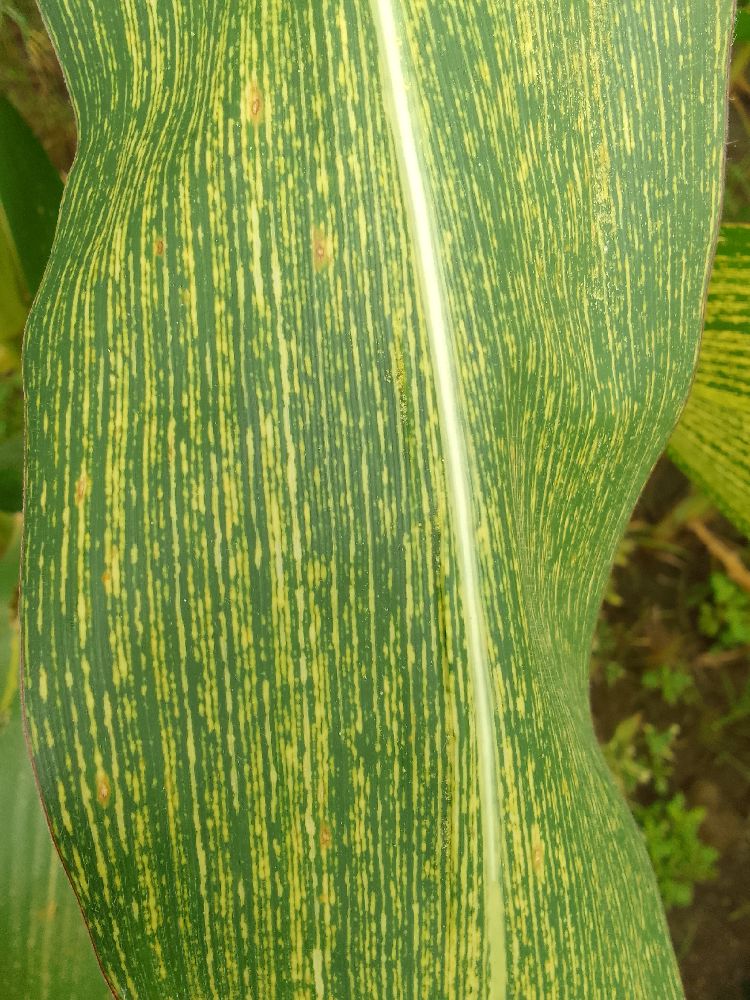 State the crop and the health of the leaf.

maize, maize streak virus
